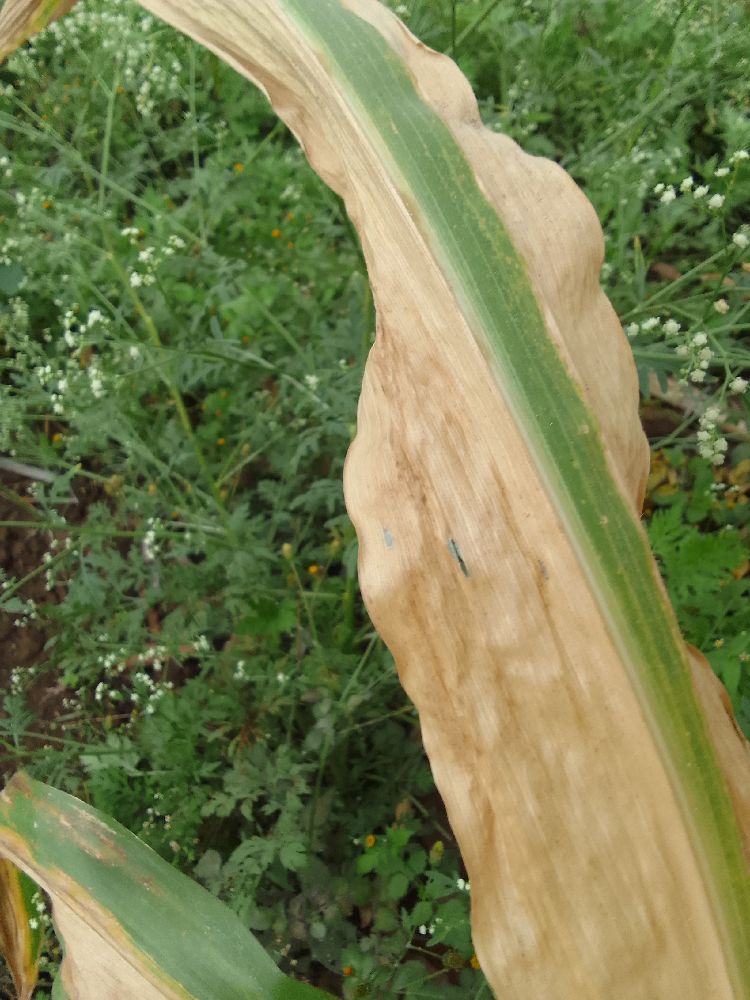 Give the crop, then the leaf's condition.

maize, maize lethal necrosis
